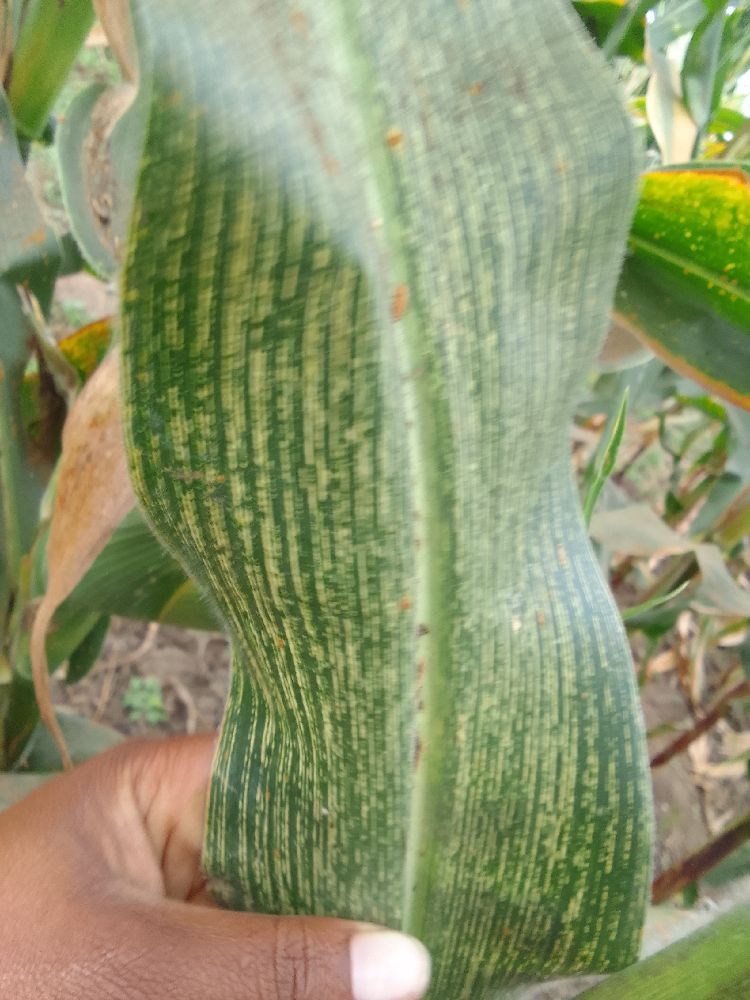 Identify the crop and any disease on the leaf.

maize, maize streak virus
